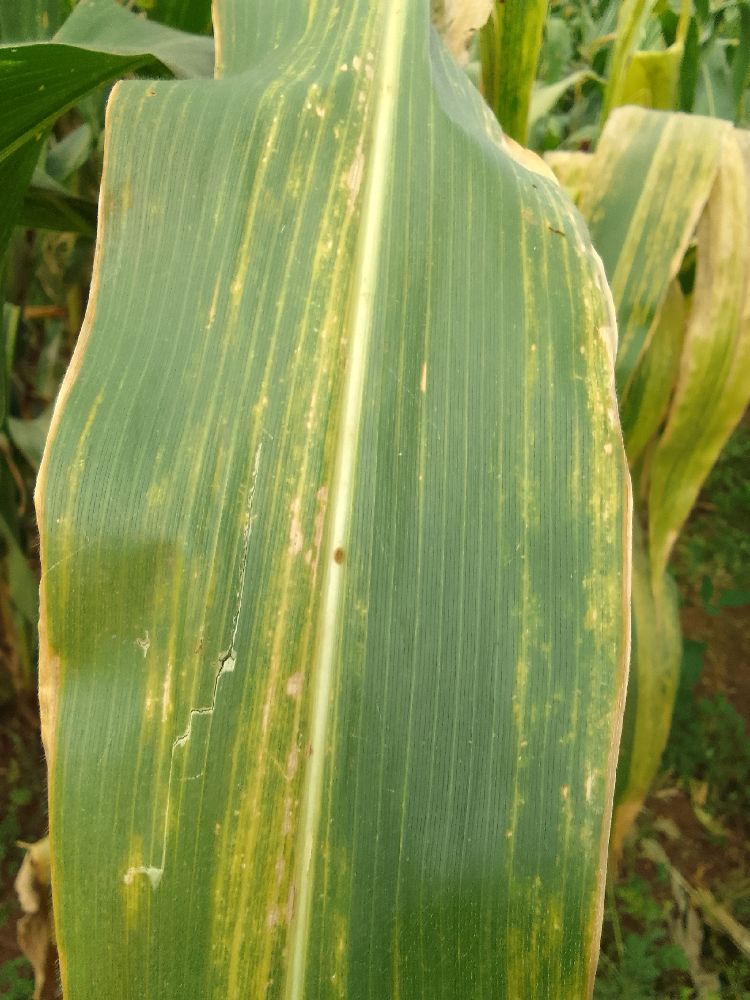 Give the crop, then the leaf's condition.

maize, maize lethal necrosis
